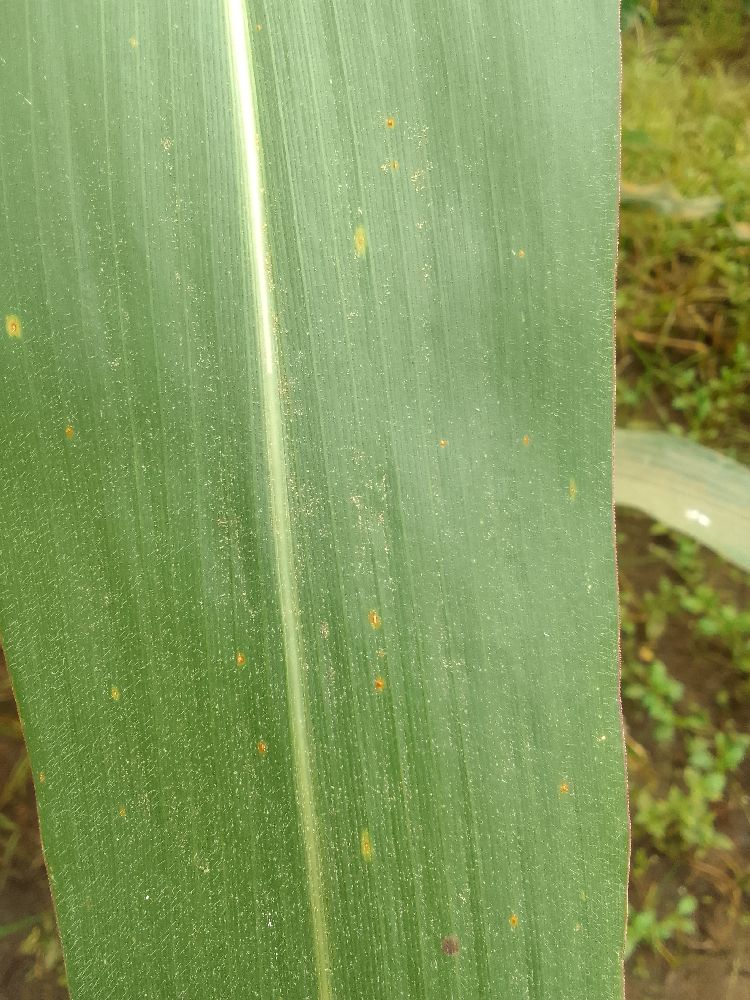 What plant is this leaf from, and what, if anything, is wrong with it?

maize, healthy
